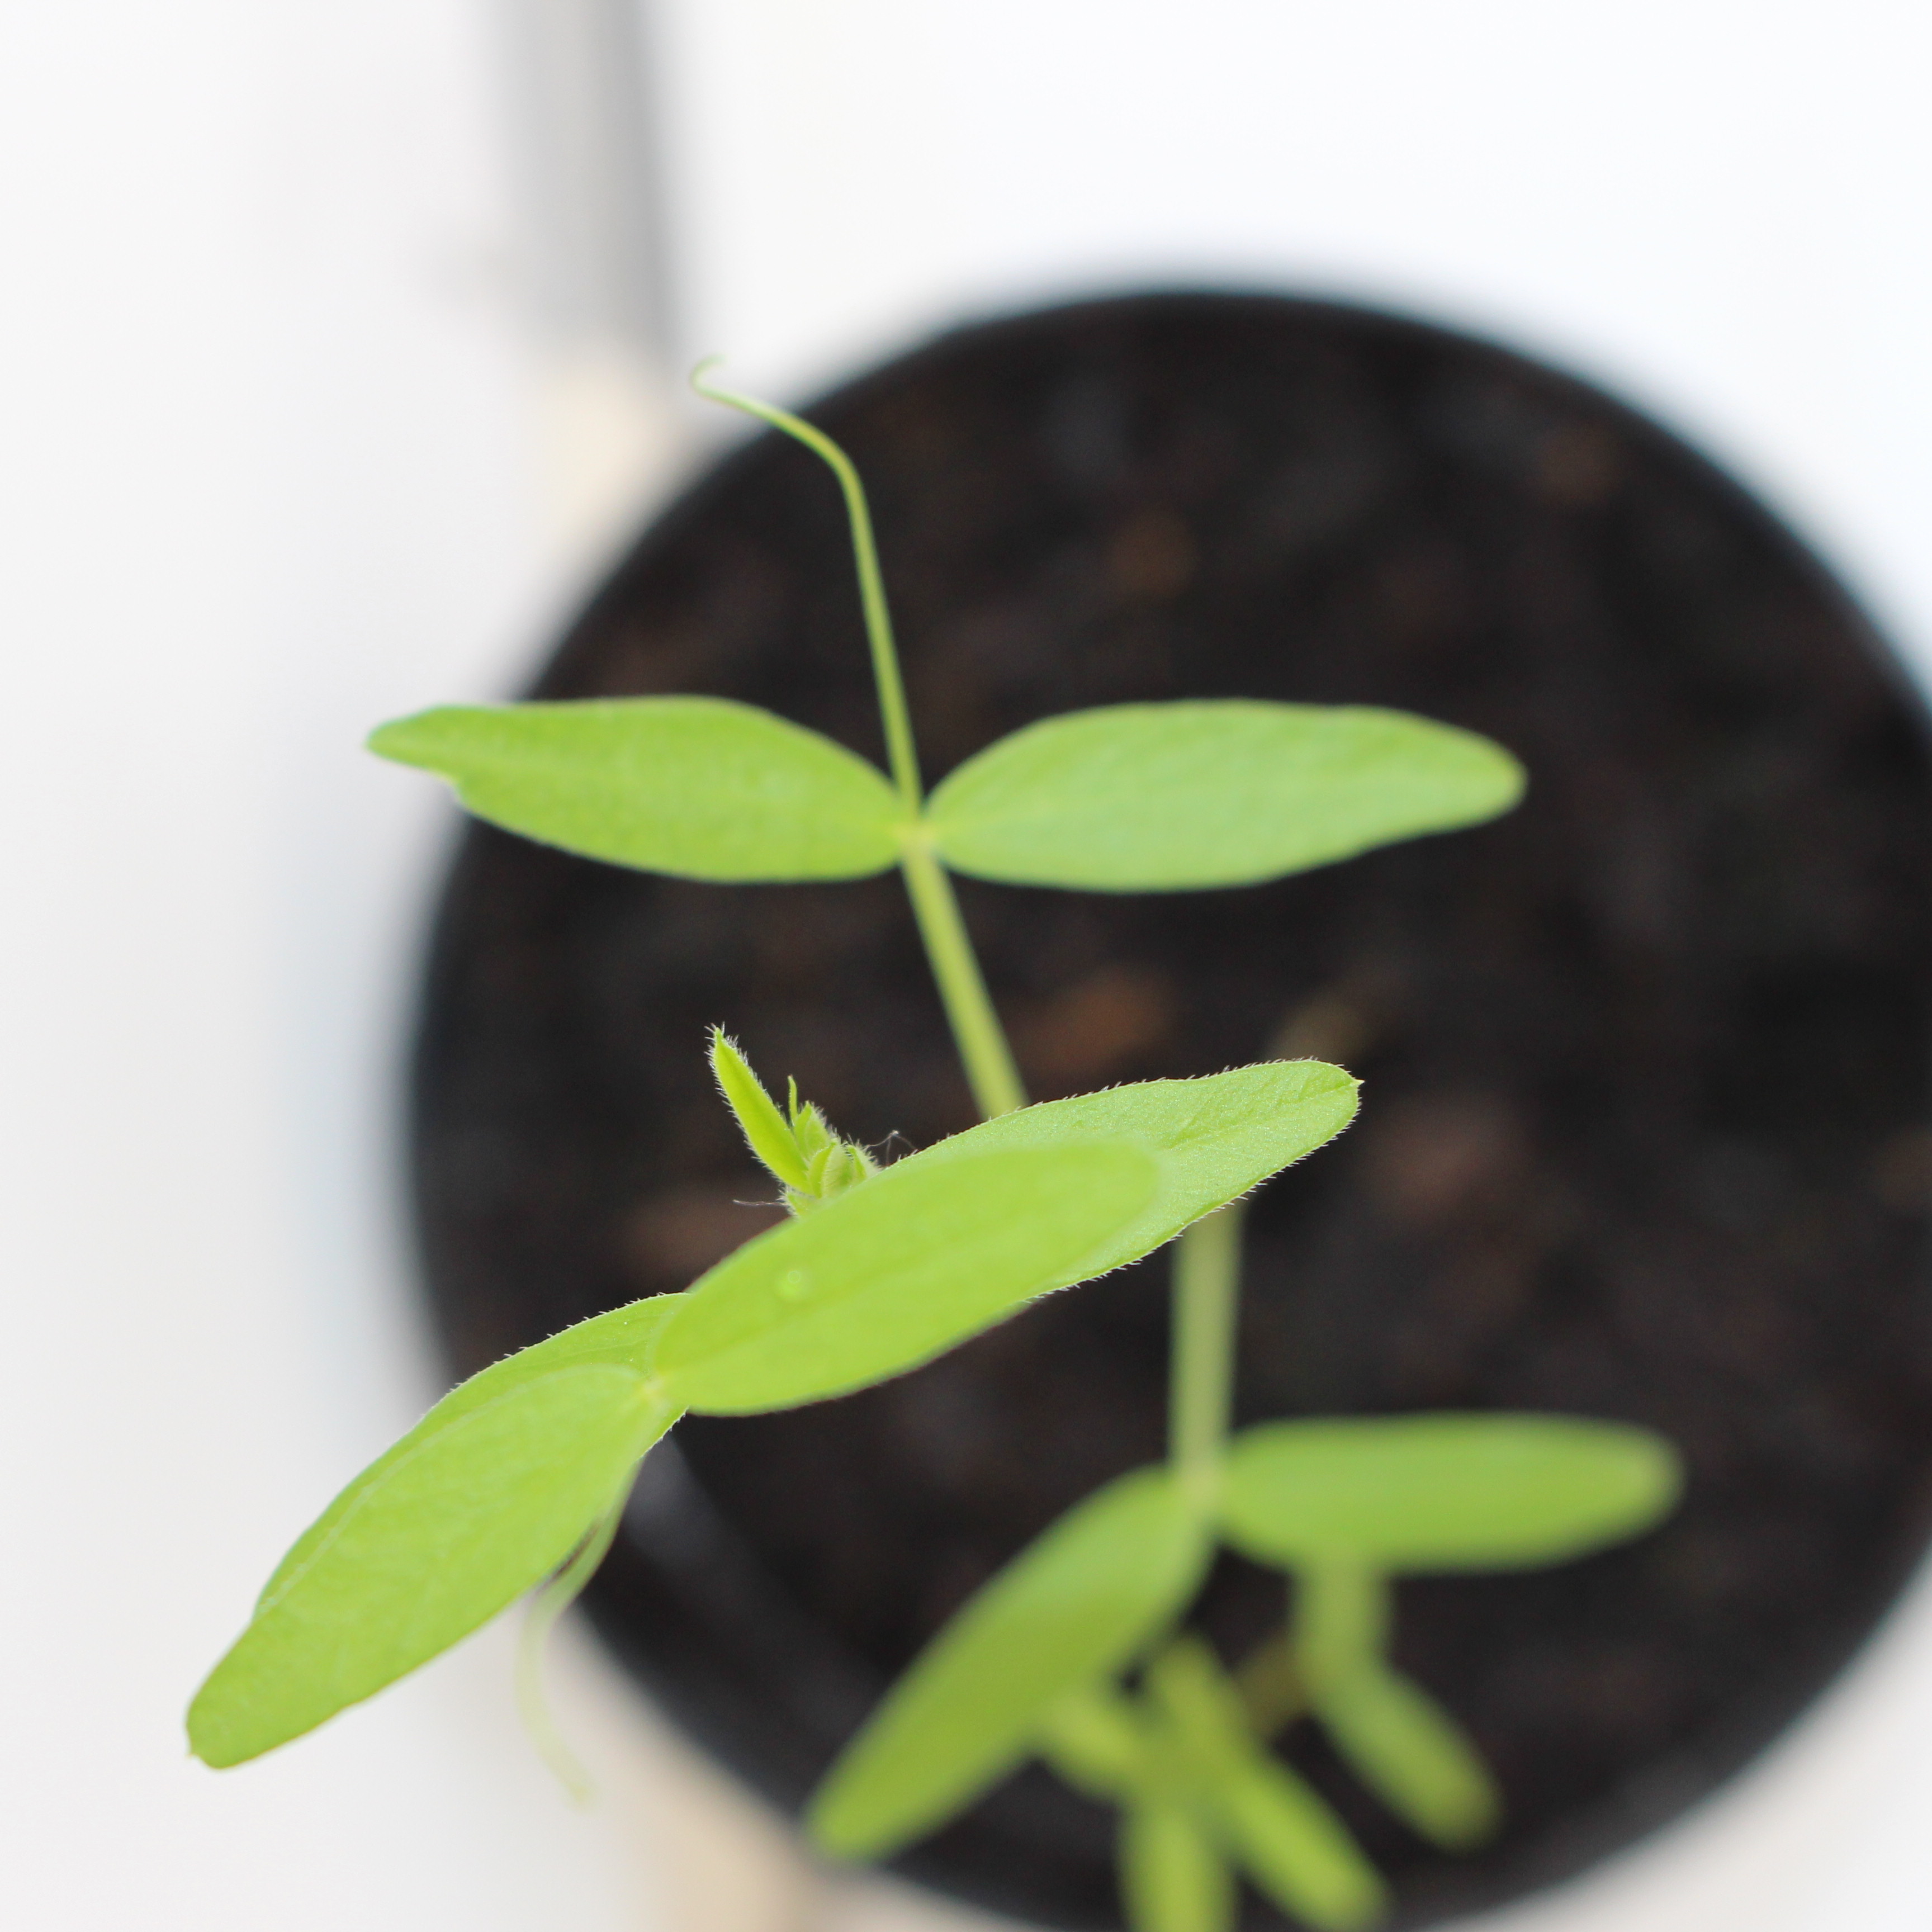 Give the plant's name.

Vicia sativa
